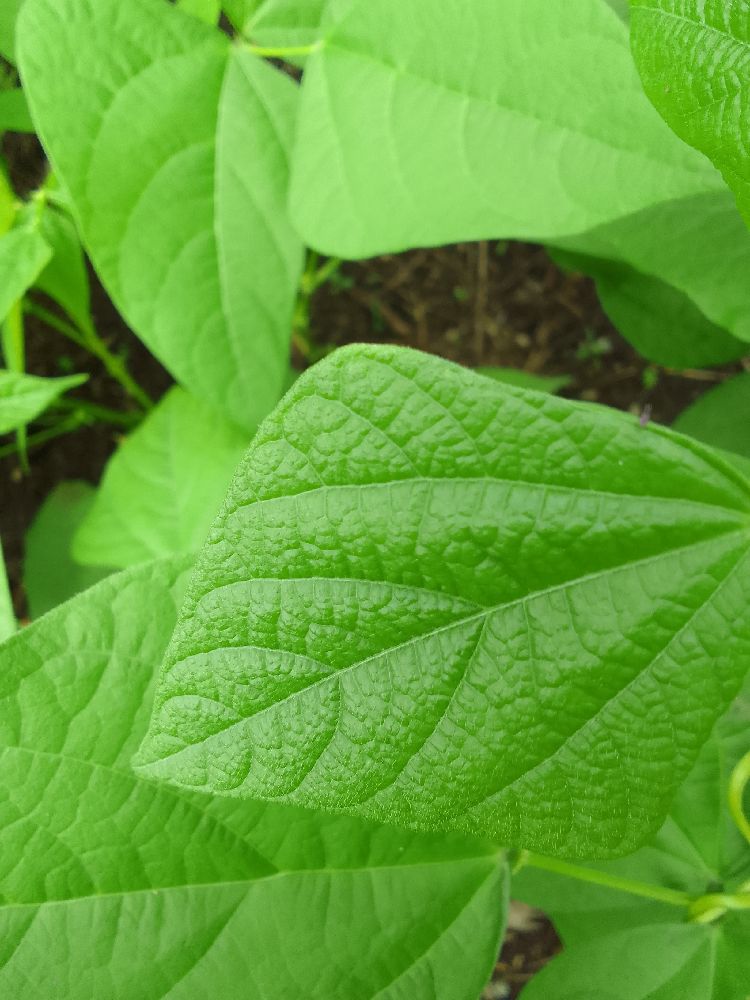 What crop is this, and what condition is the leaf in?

common bean, healthy
